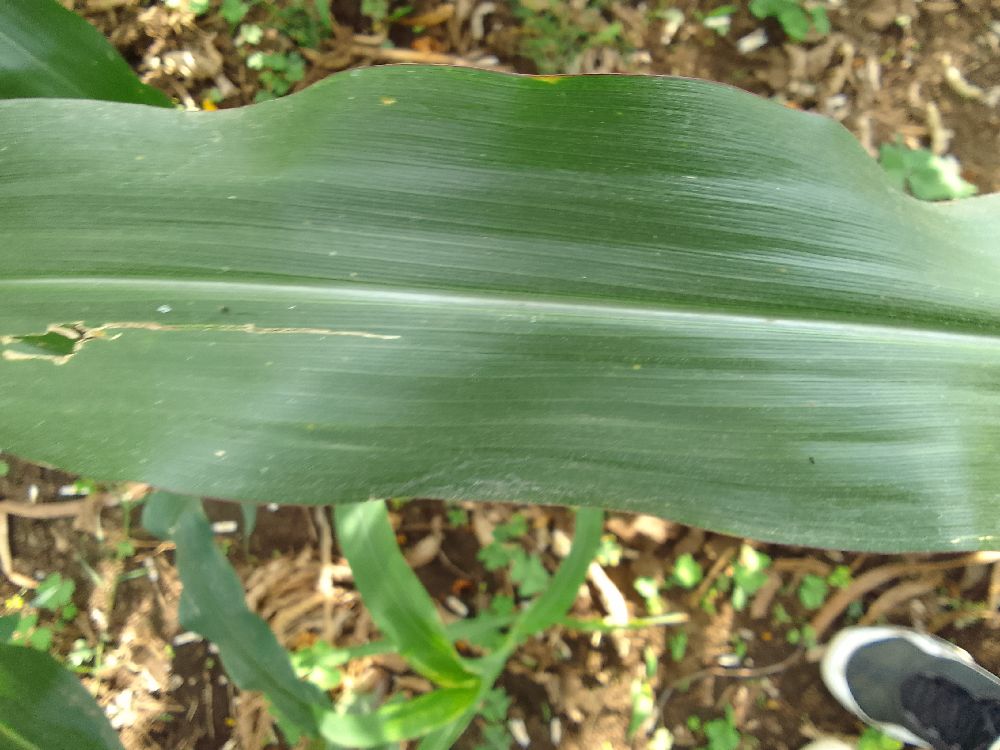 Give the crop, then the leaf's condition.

maize, healthy
